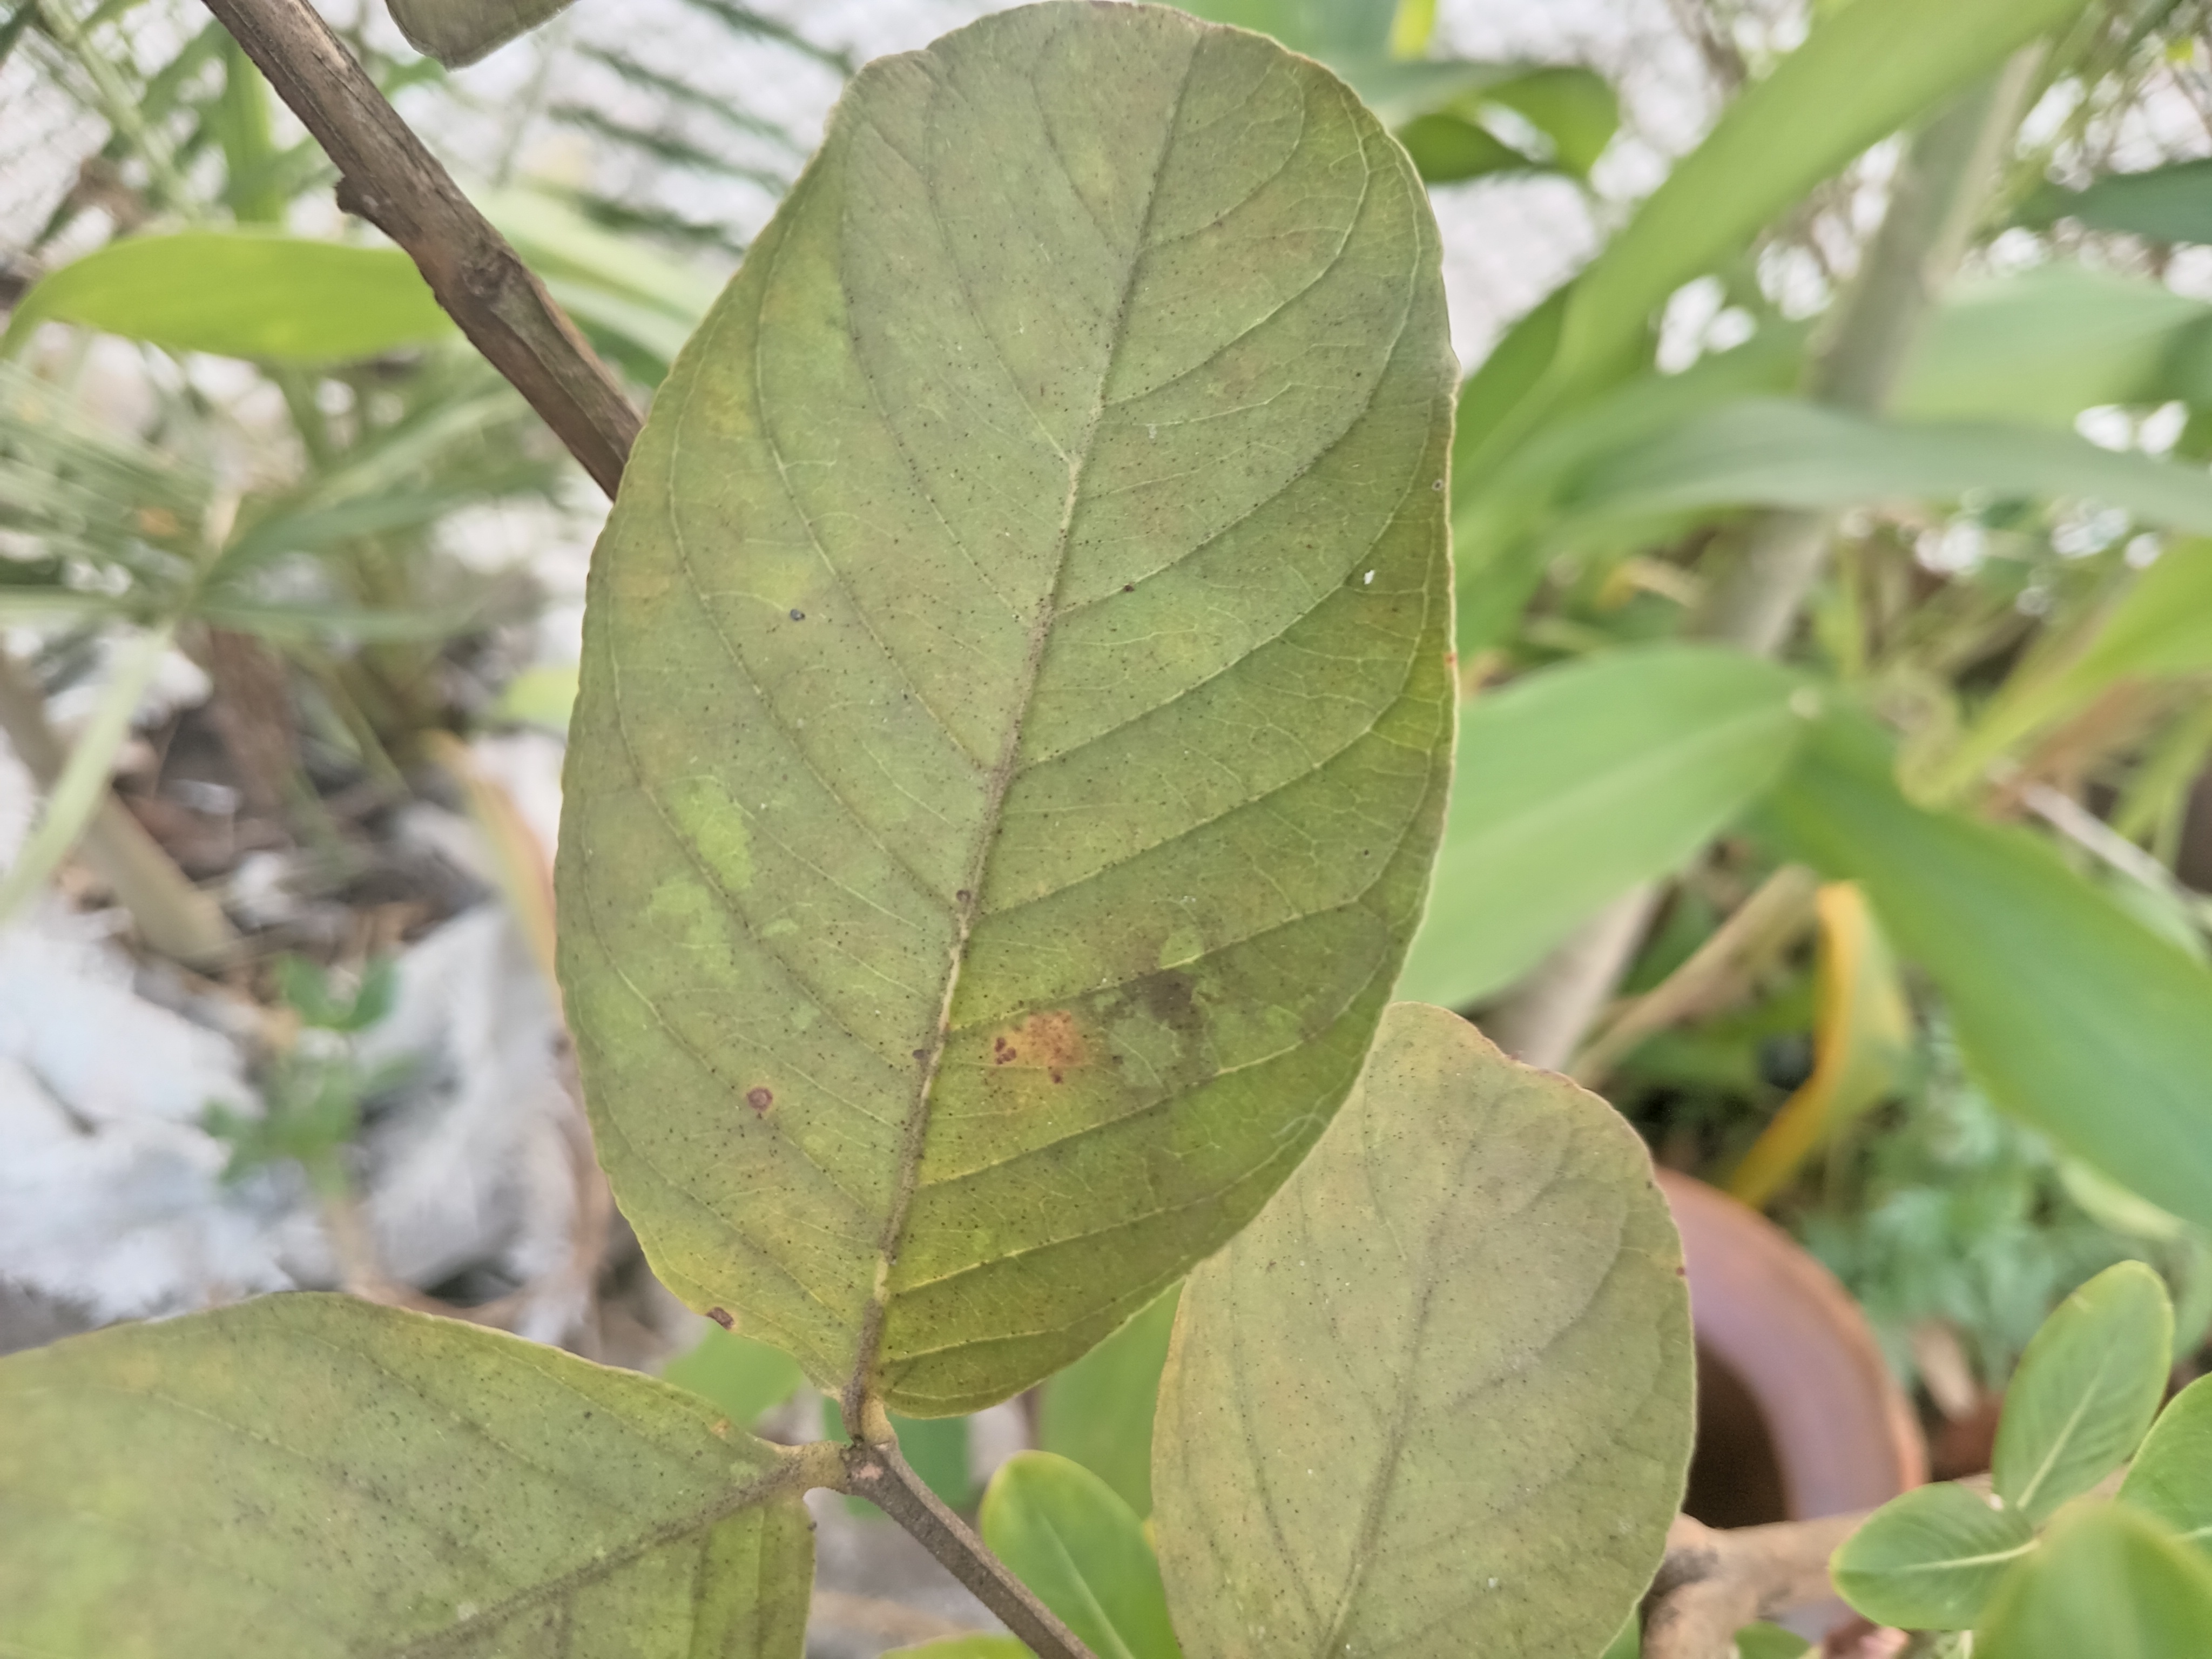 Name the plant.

guava
